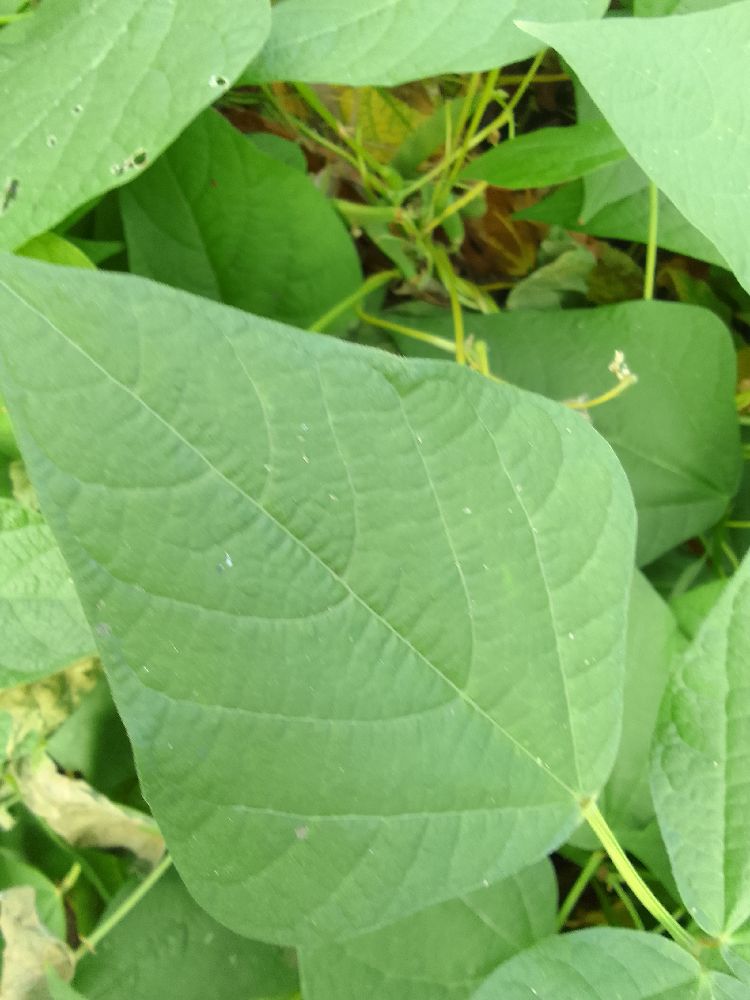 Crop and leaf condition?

common bean, healthy
